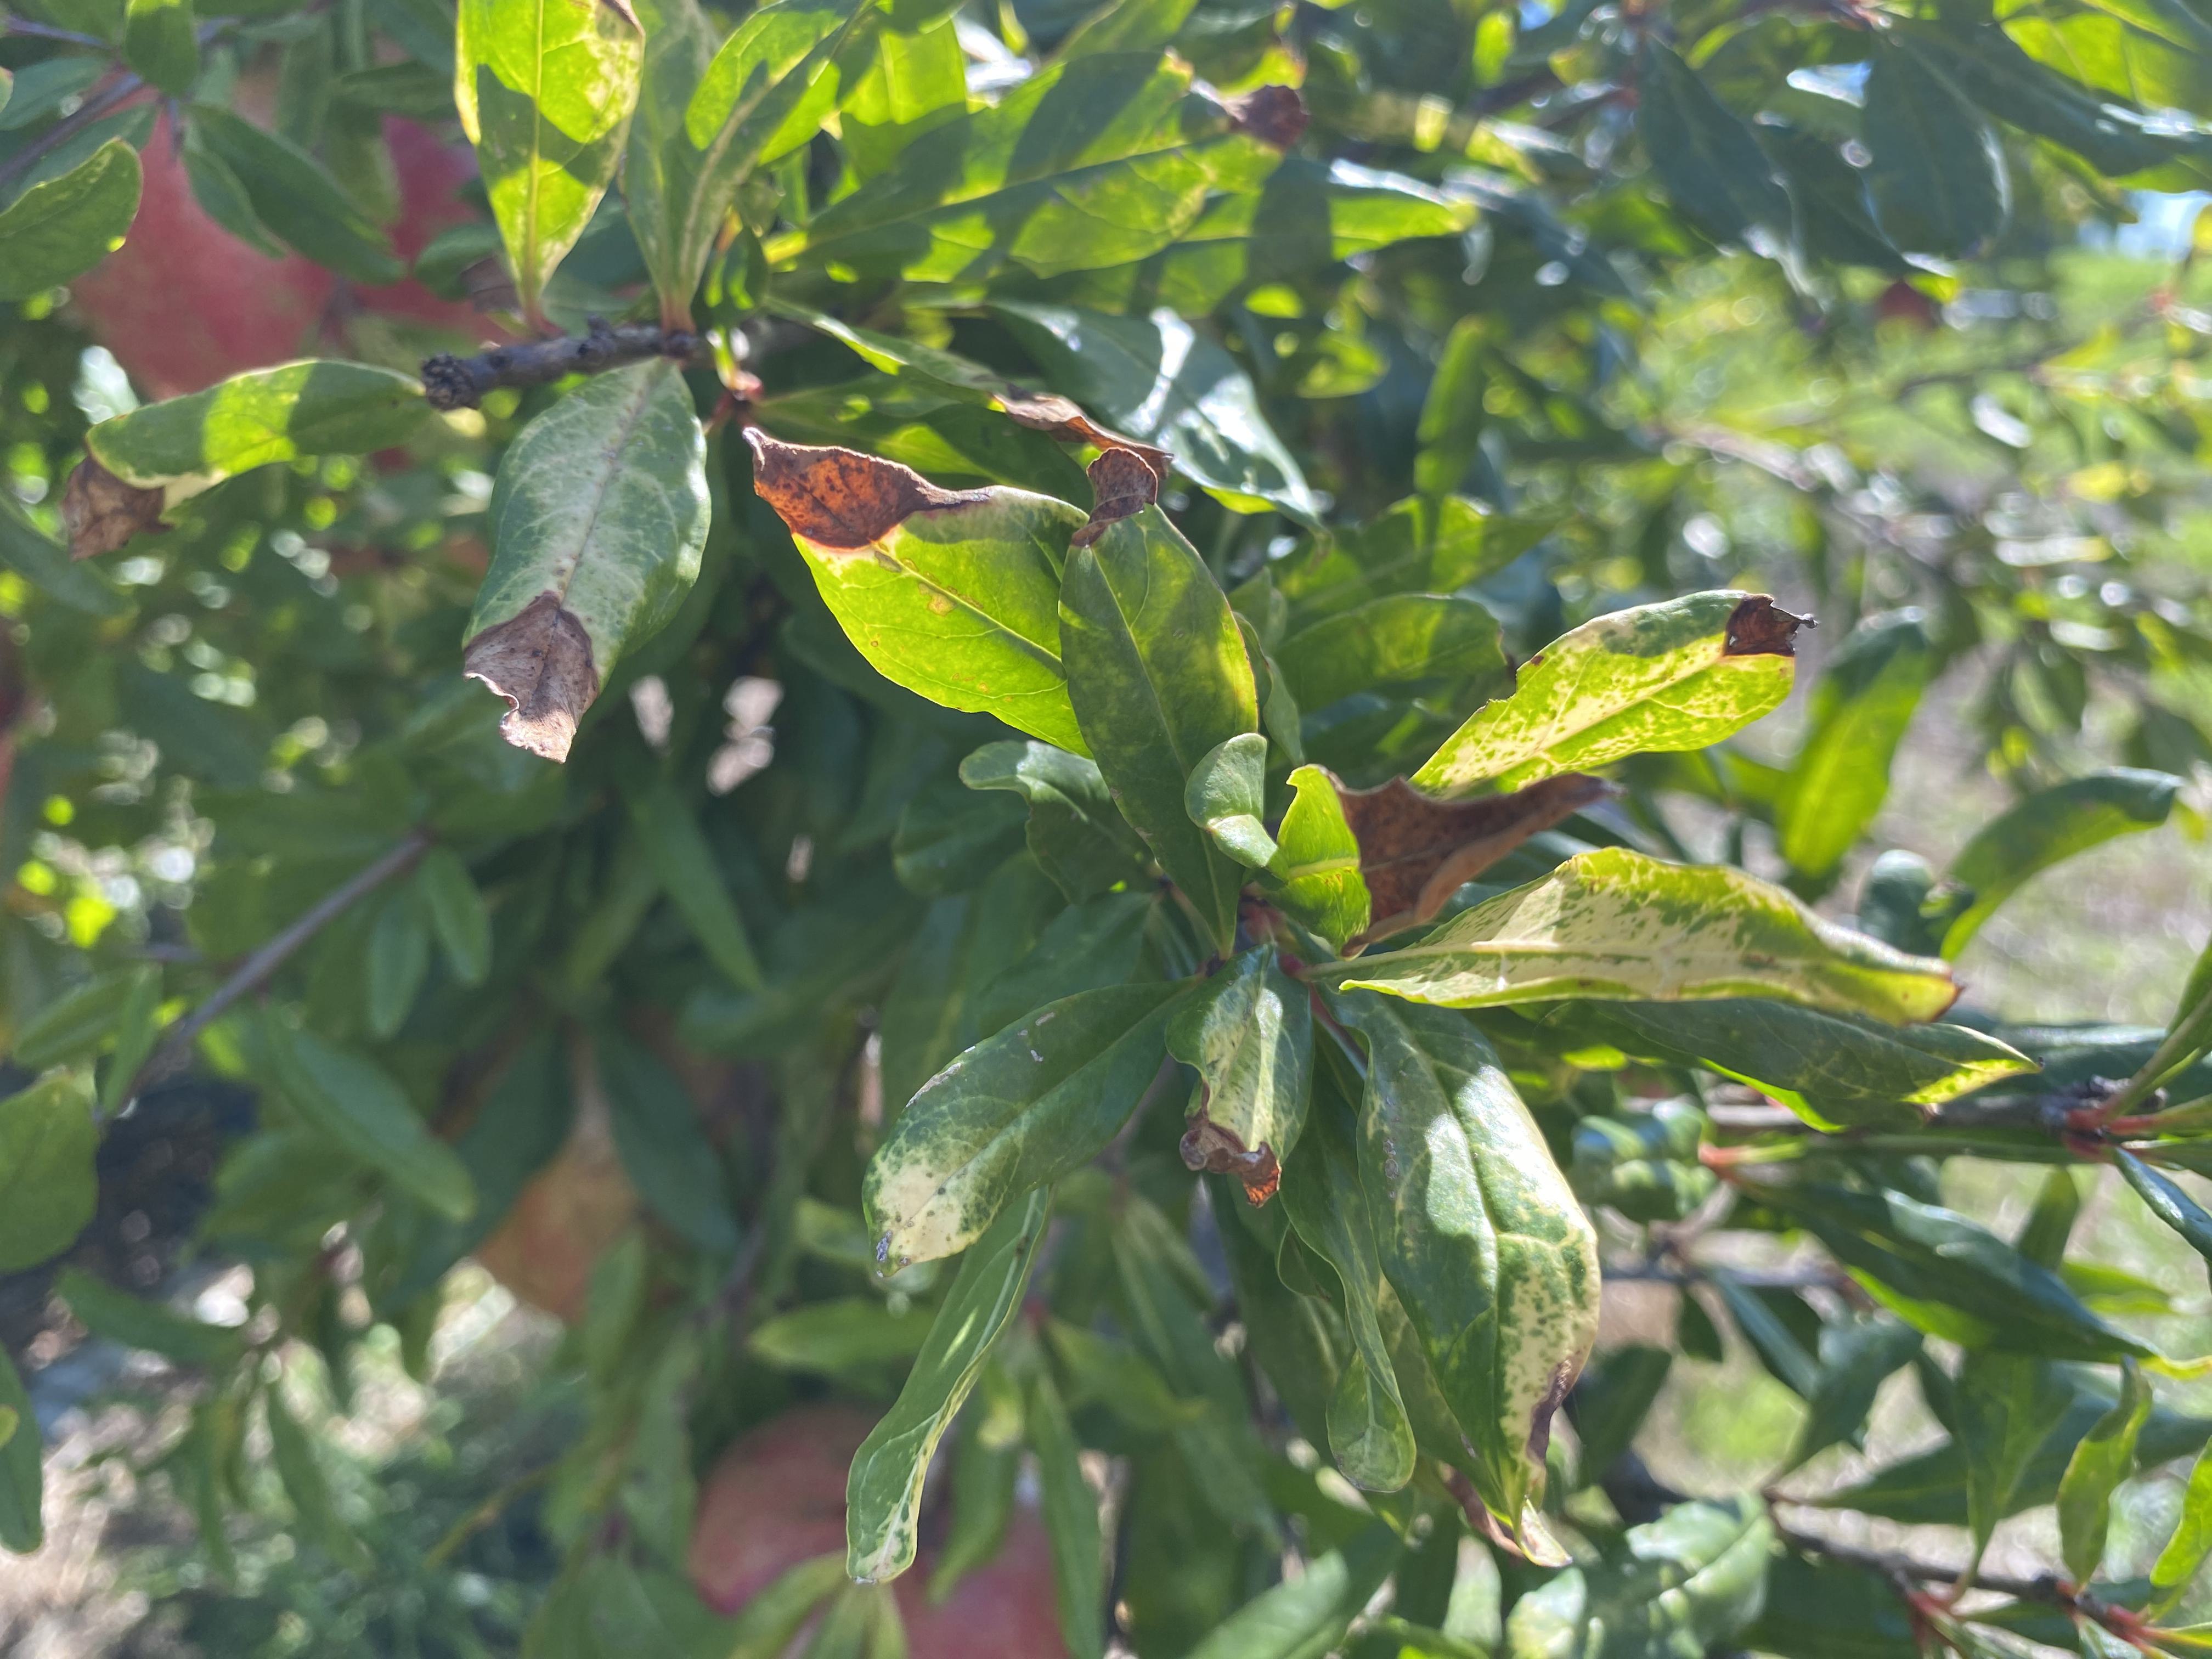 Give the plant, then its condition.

pomegranate, drought
